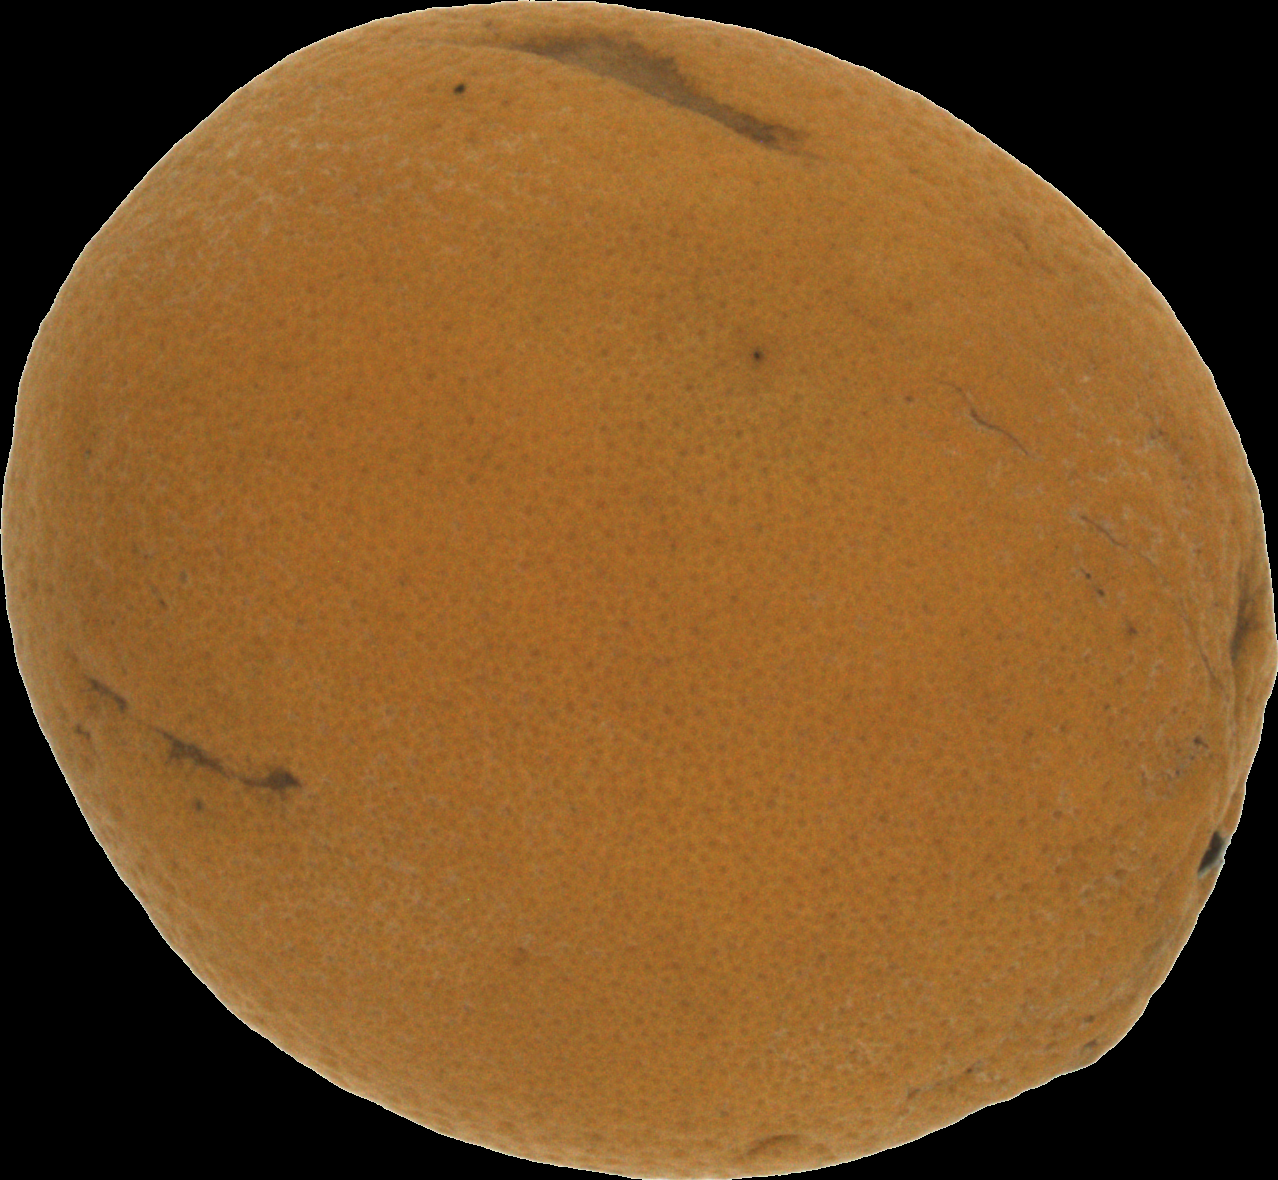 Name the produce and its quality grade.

orange, bad
